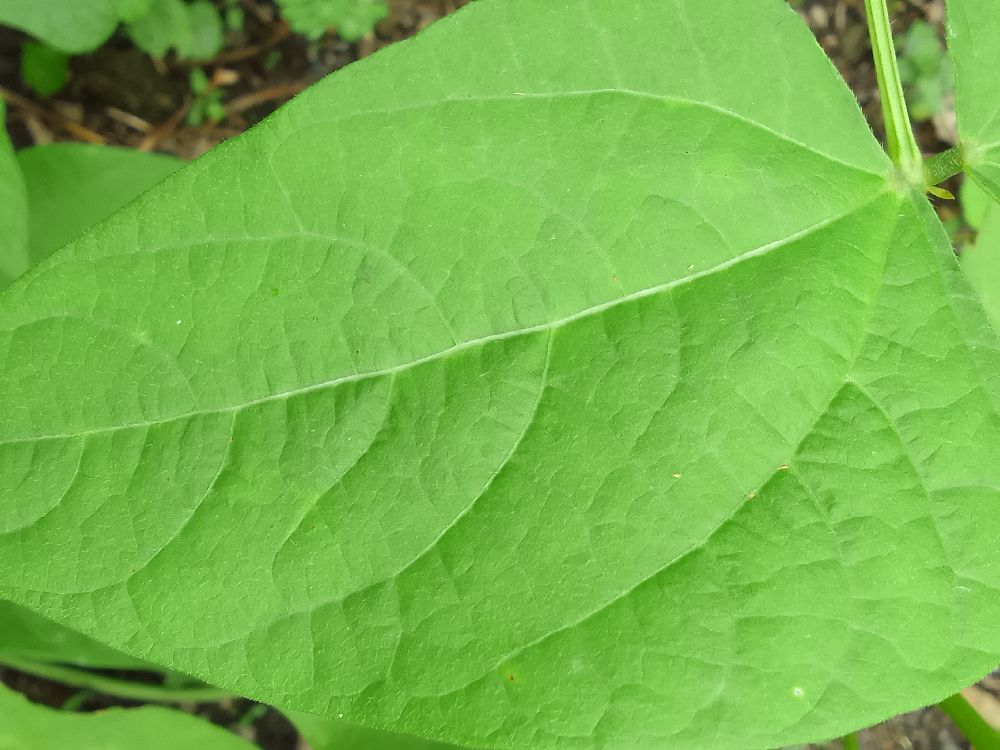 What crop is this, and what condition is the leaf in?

common bean, healthy
